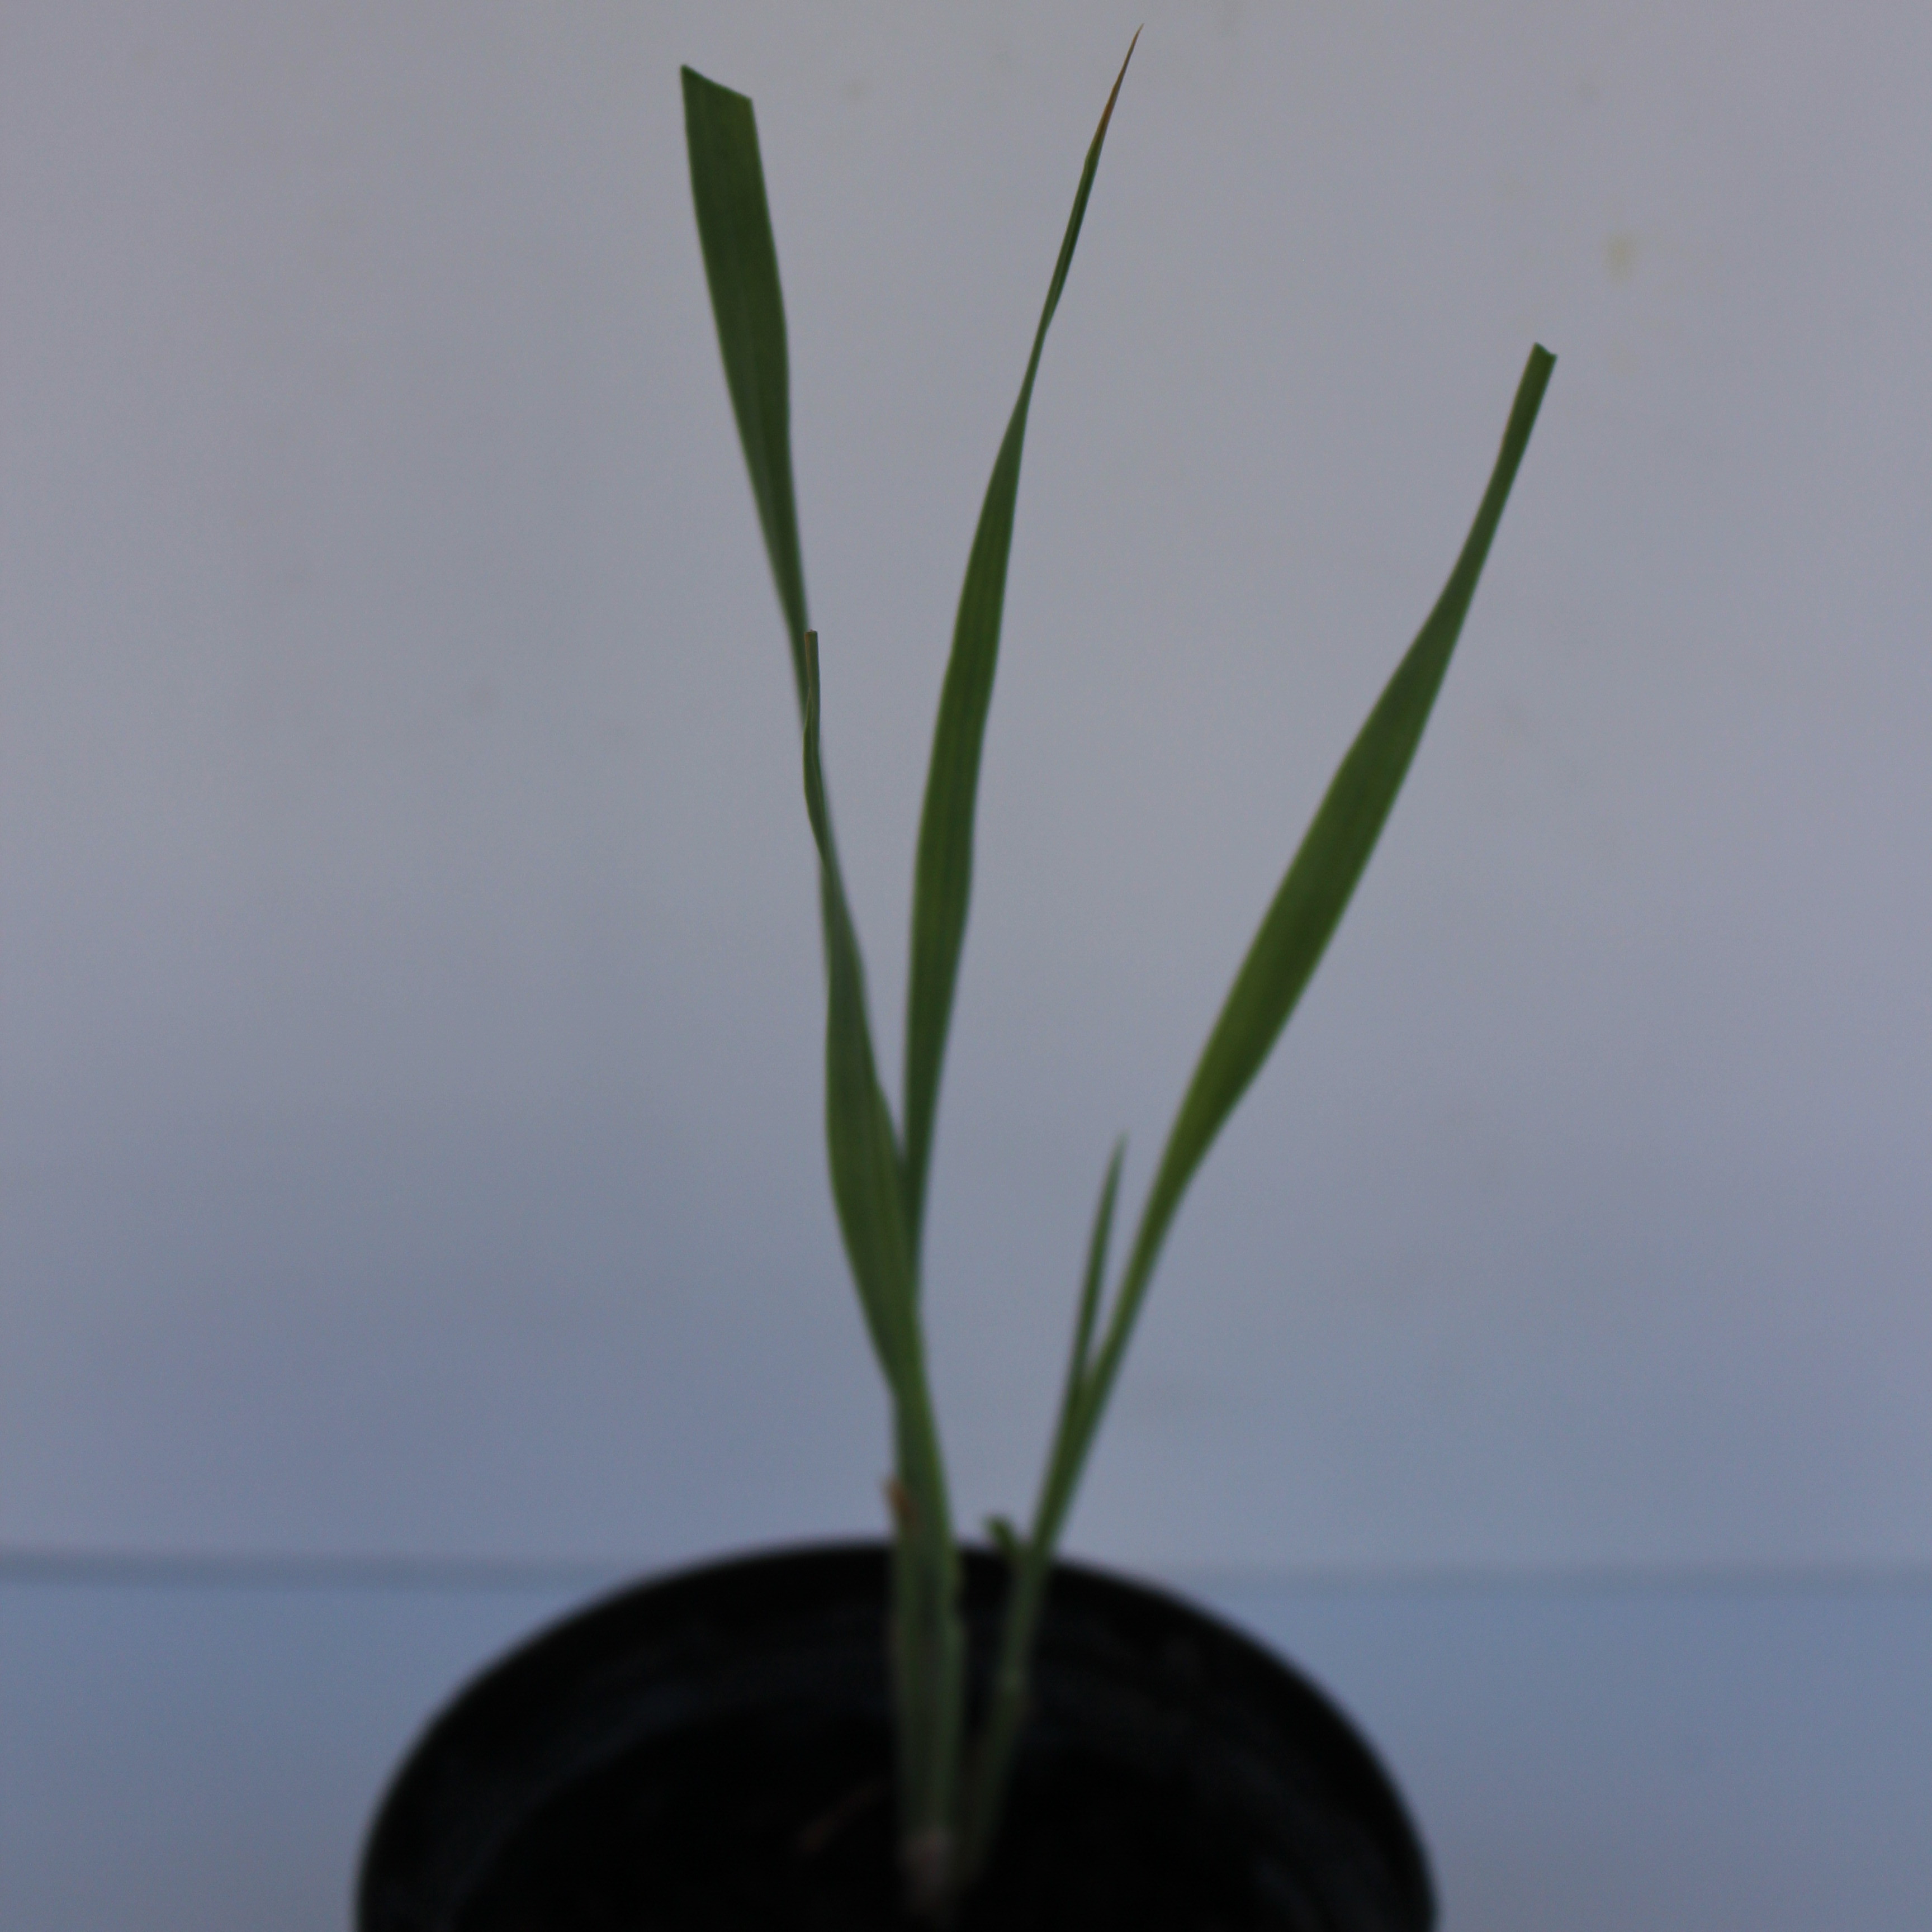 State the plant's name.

Avena sterilis
